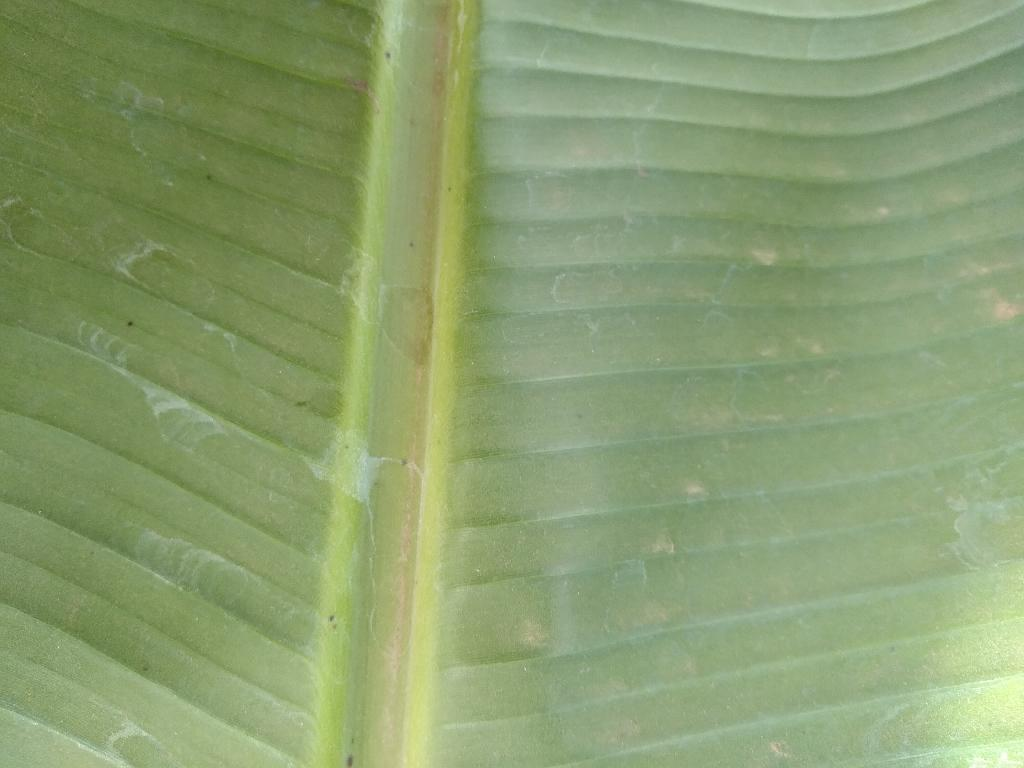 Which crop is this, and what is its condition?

banana, healthy
